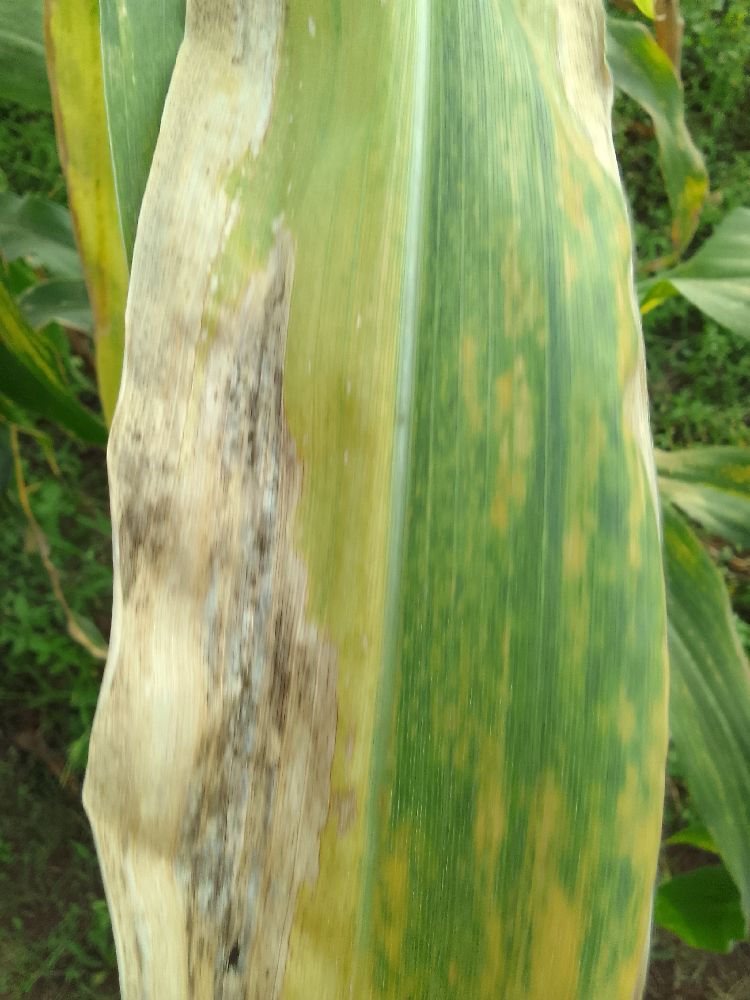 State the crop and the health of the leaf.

maize, maize lethal necrosis
